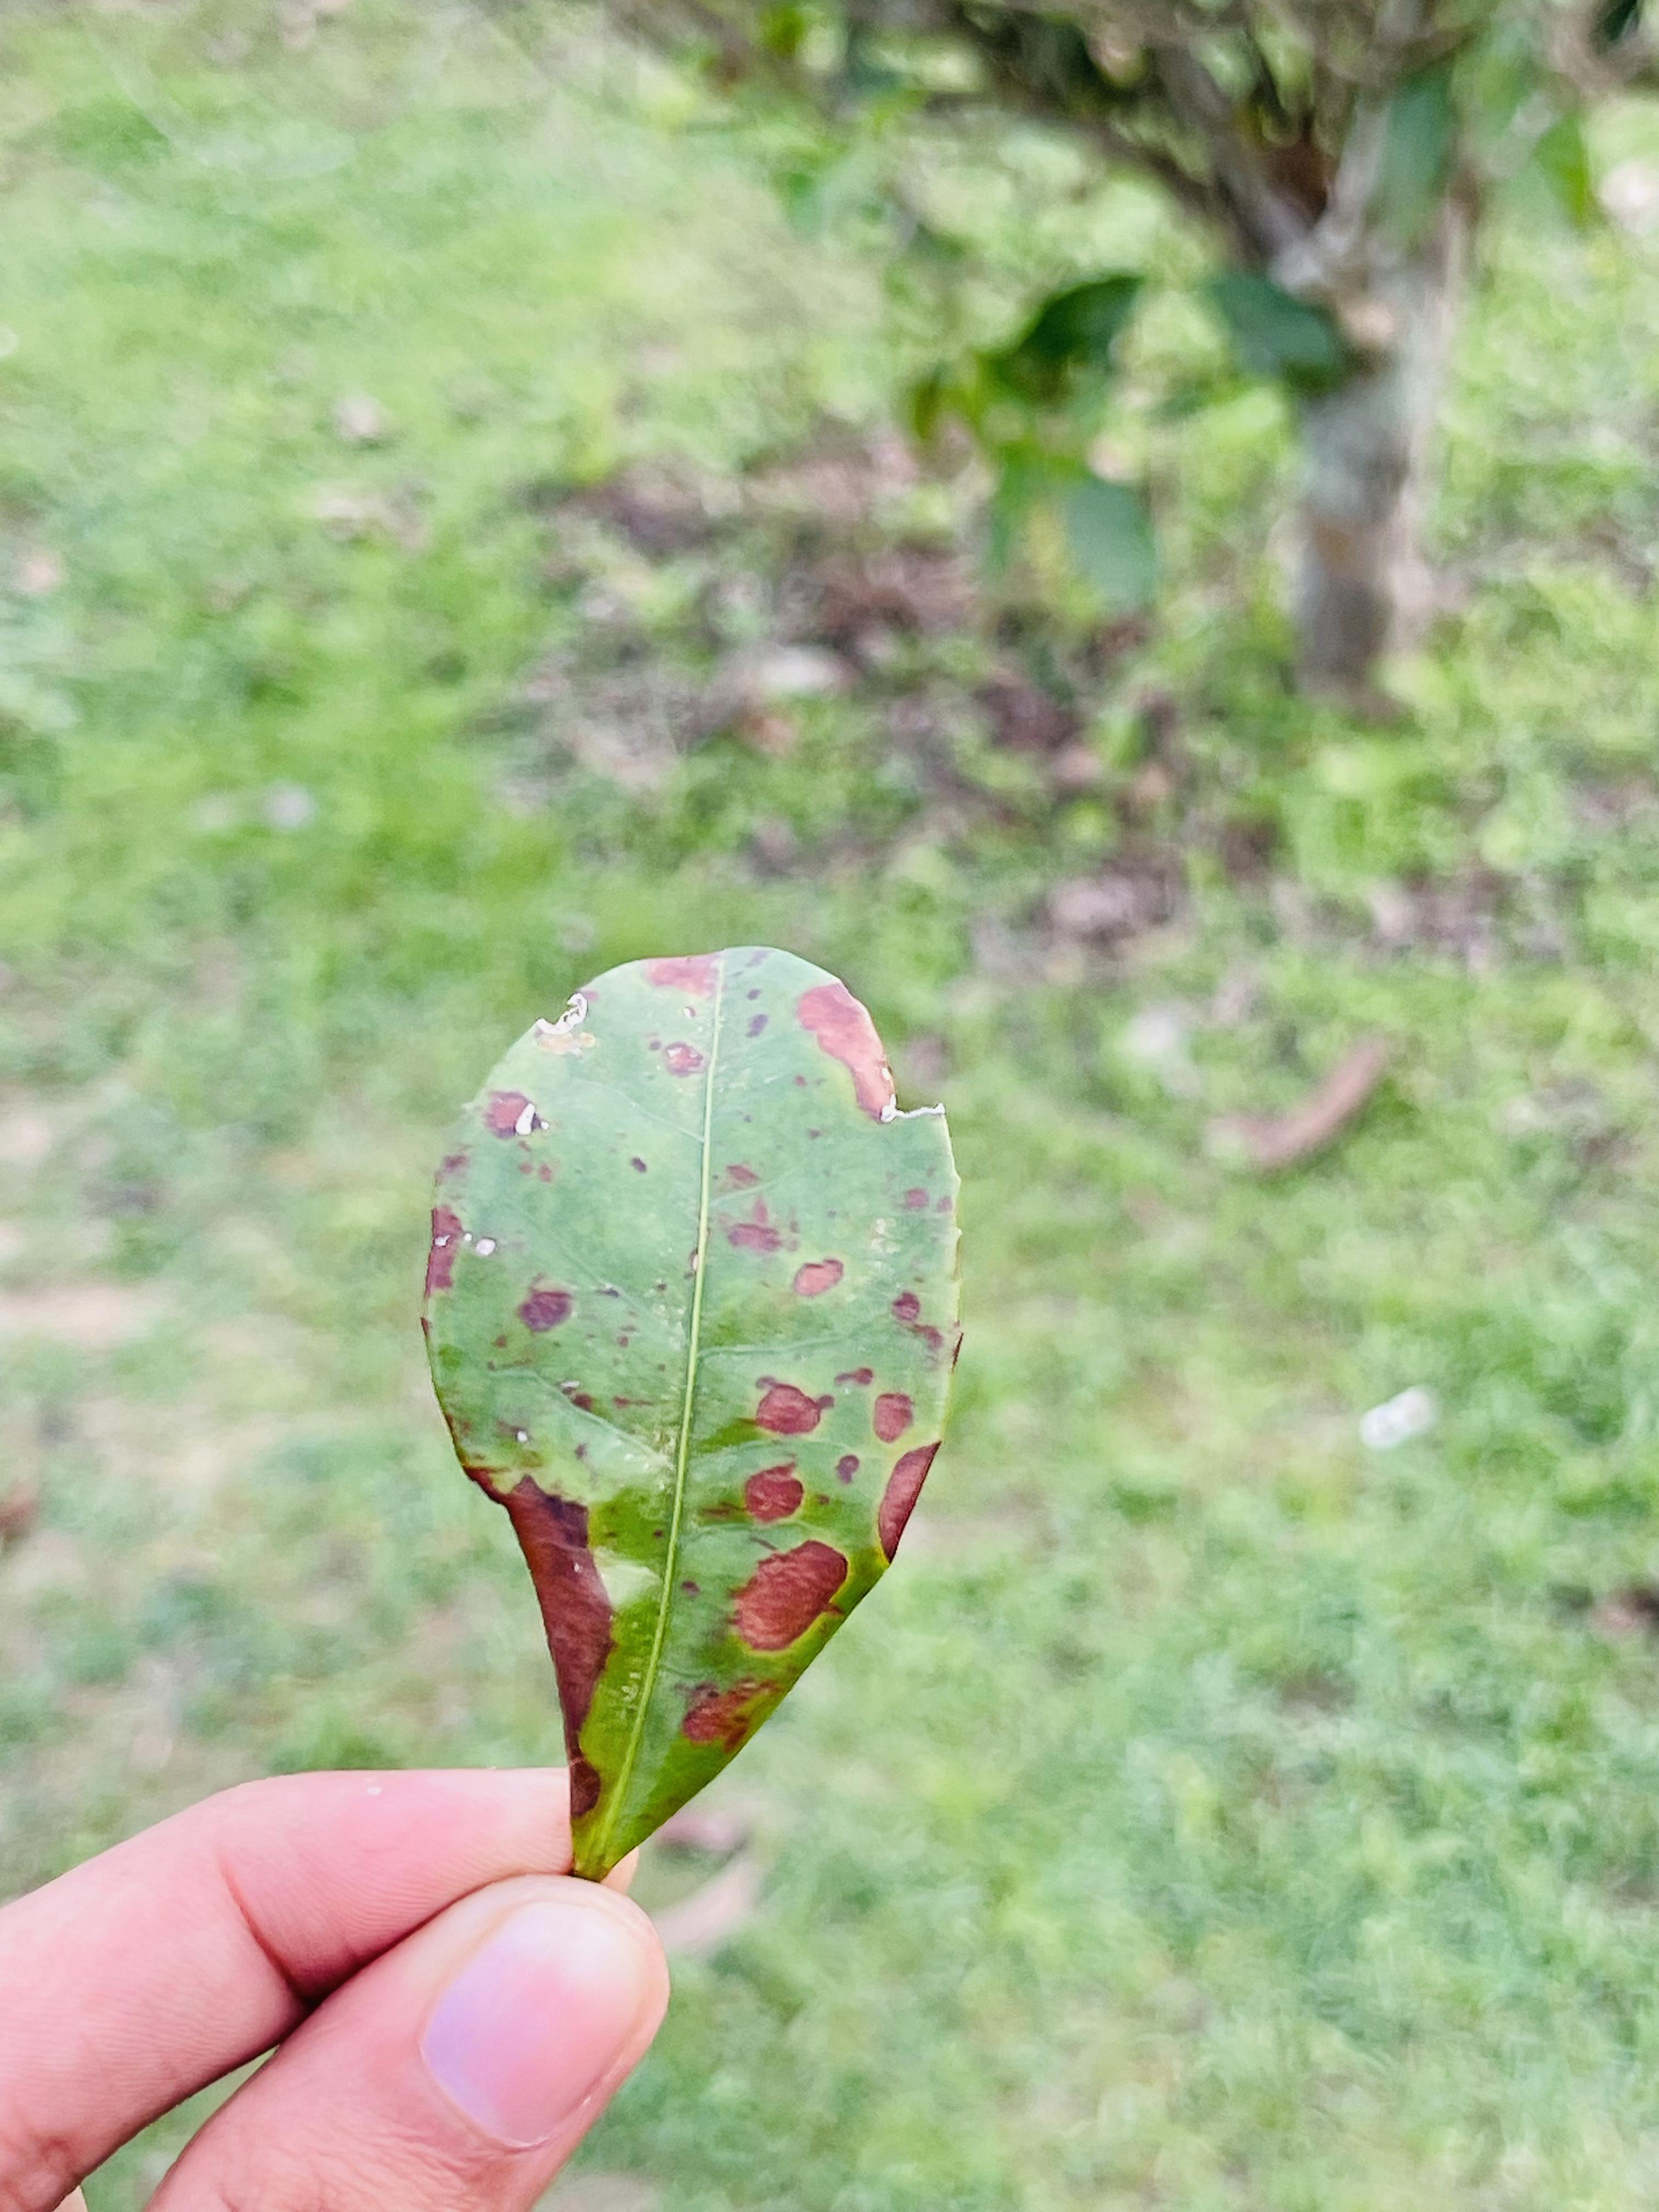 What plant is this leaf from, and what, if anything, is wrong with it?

tea, blight
